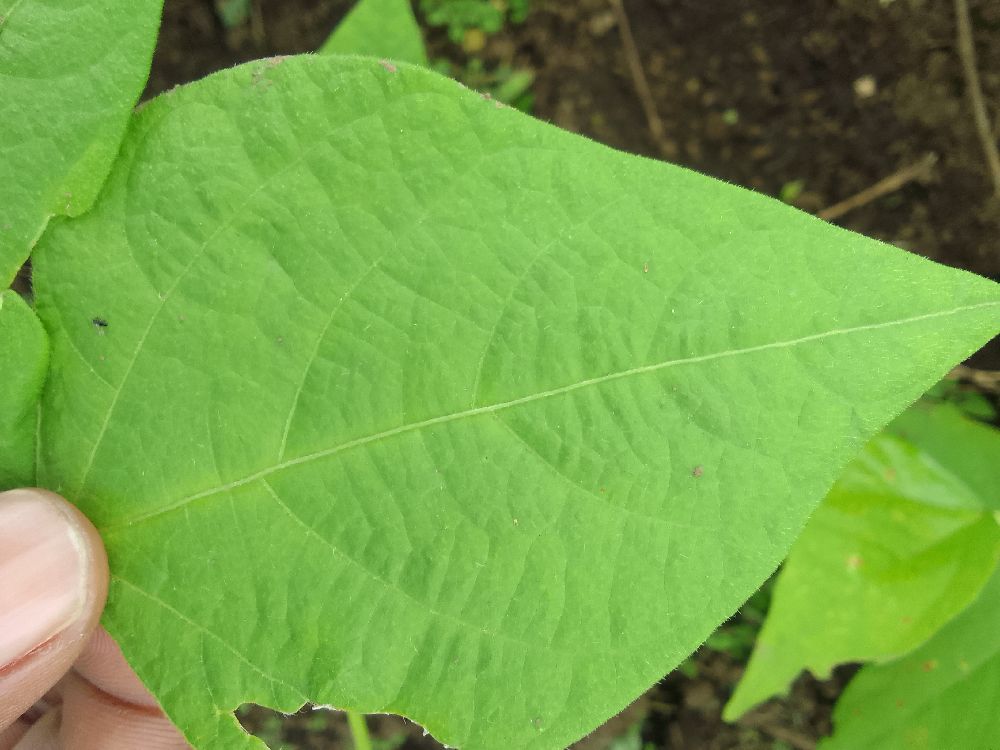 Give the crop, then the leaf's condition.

common bean, healthy
